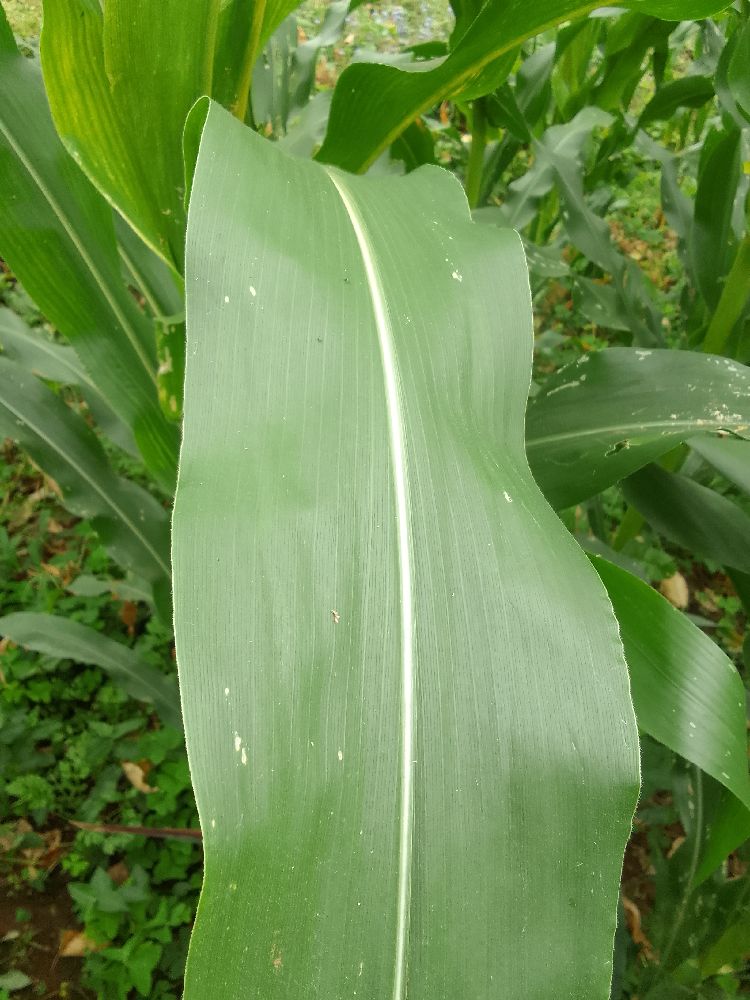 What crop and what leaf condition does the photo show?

maize, healthy
